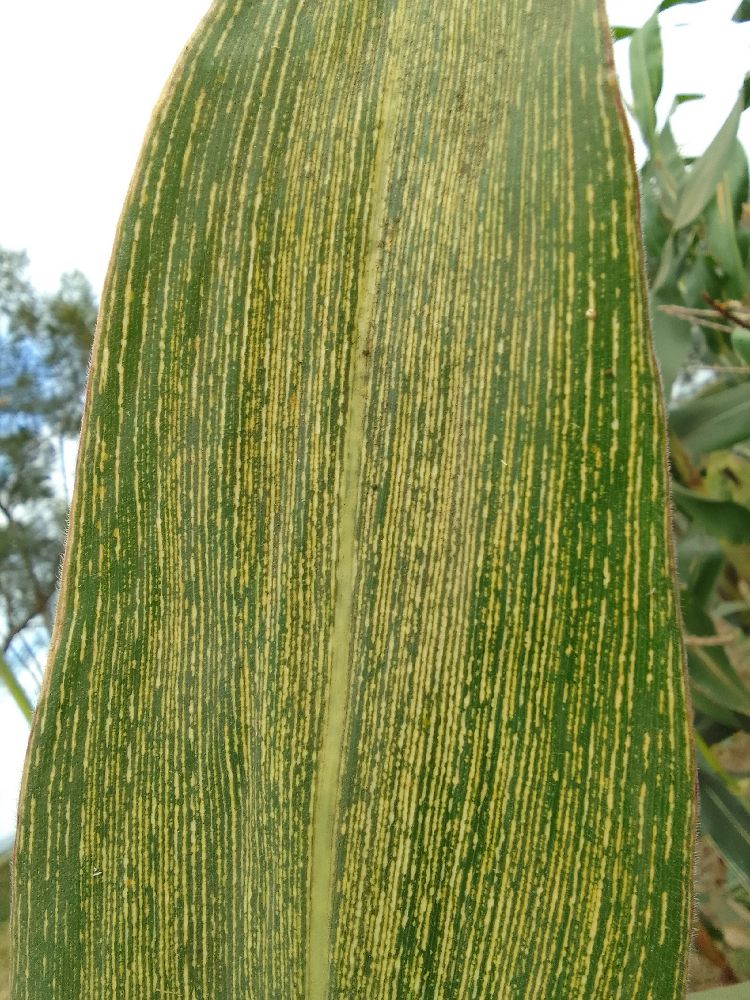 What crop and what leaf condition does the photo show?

maize, maize streak virus
